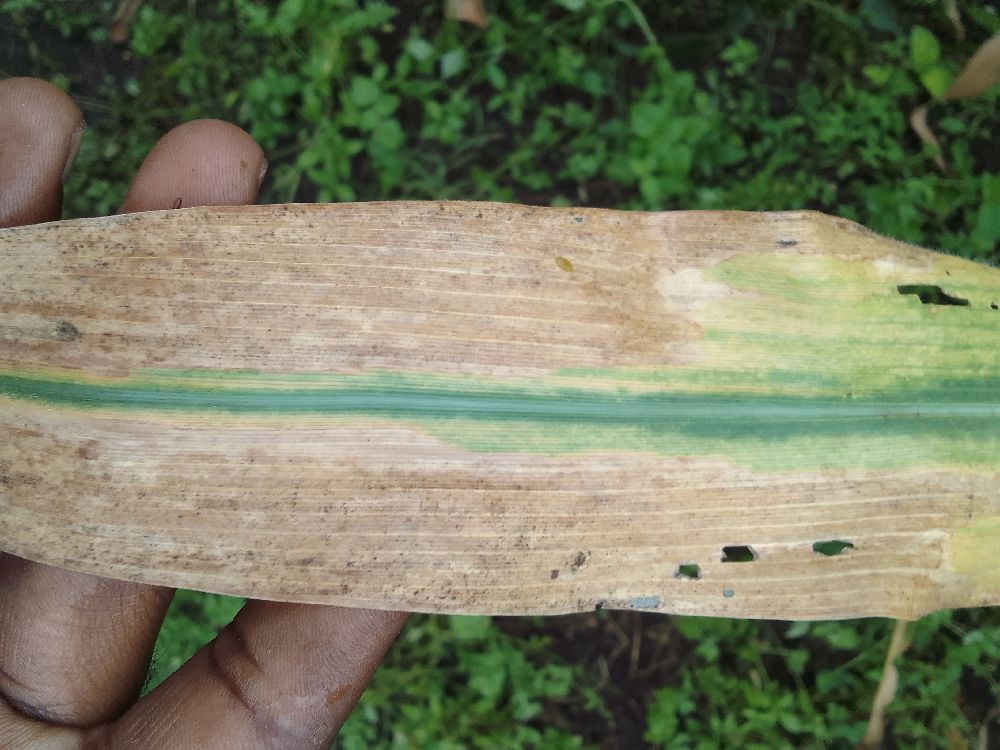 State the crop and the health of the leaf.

maize, maize lethal necrosis
